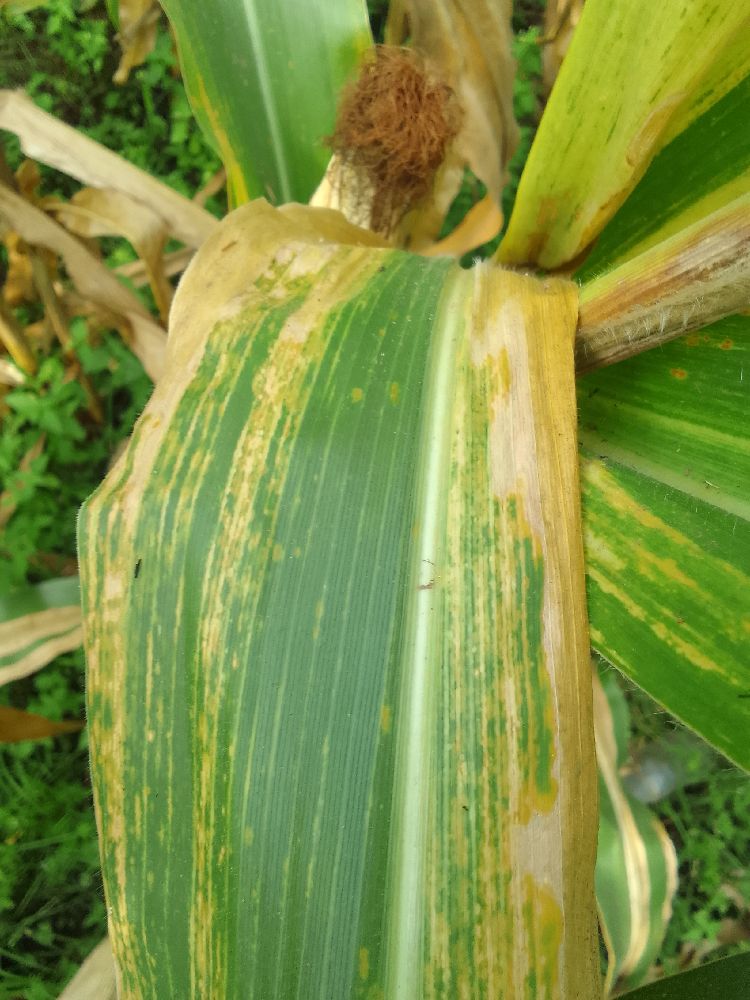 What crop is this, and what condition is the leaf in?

maize, maize lethal necrosis
